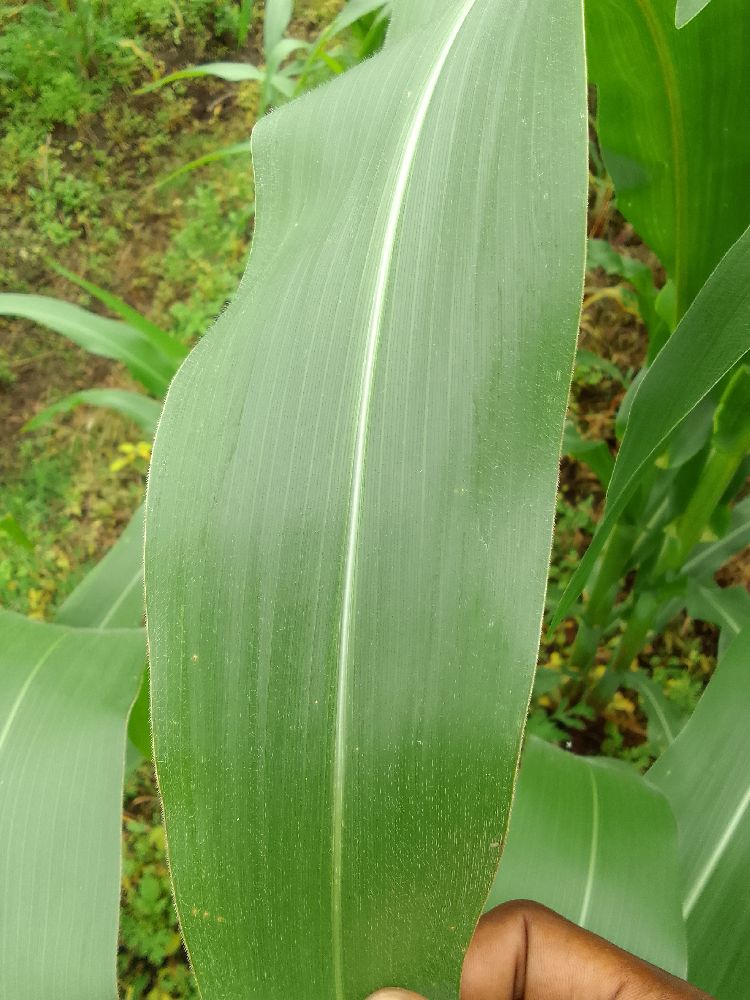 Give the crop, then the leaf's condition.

maize, healthy
